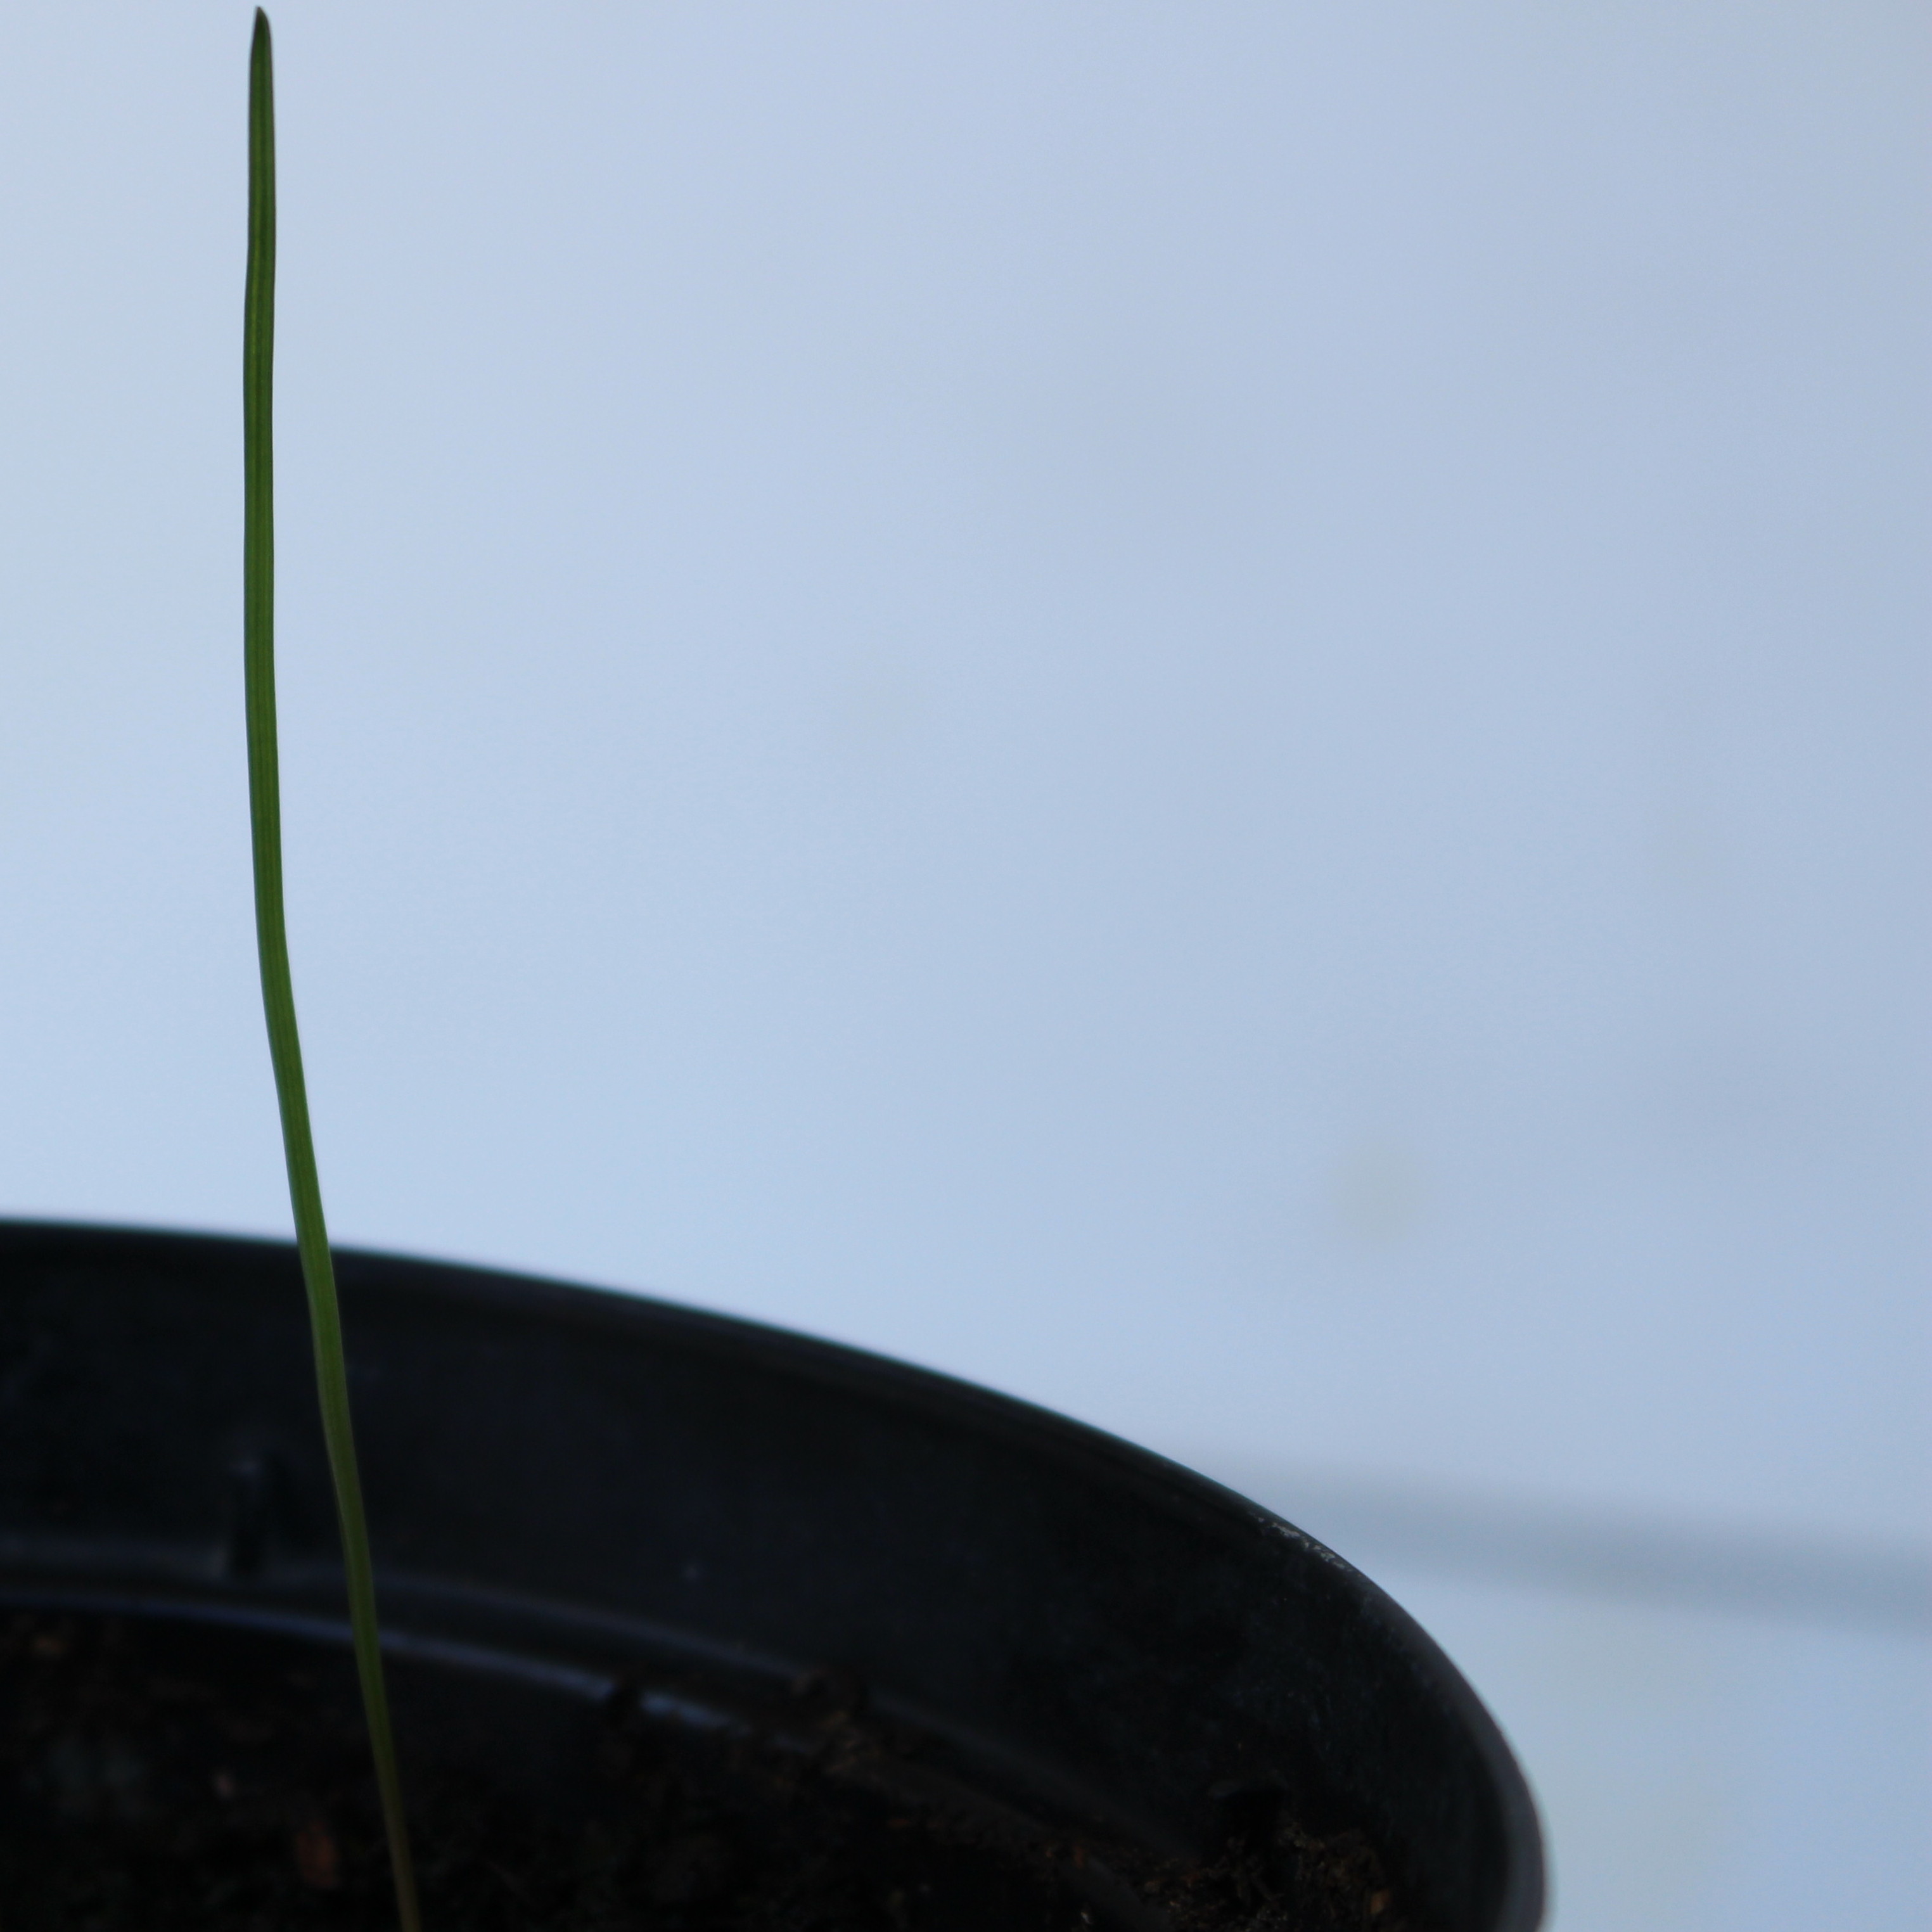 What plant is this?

Lolium multiflorum
